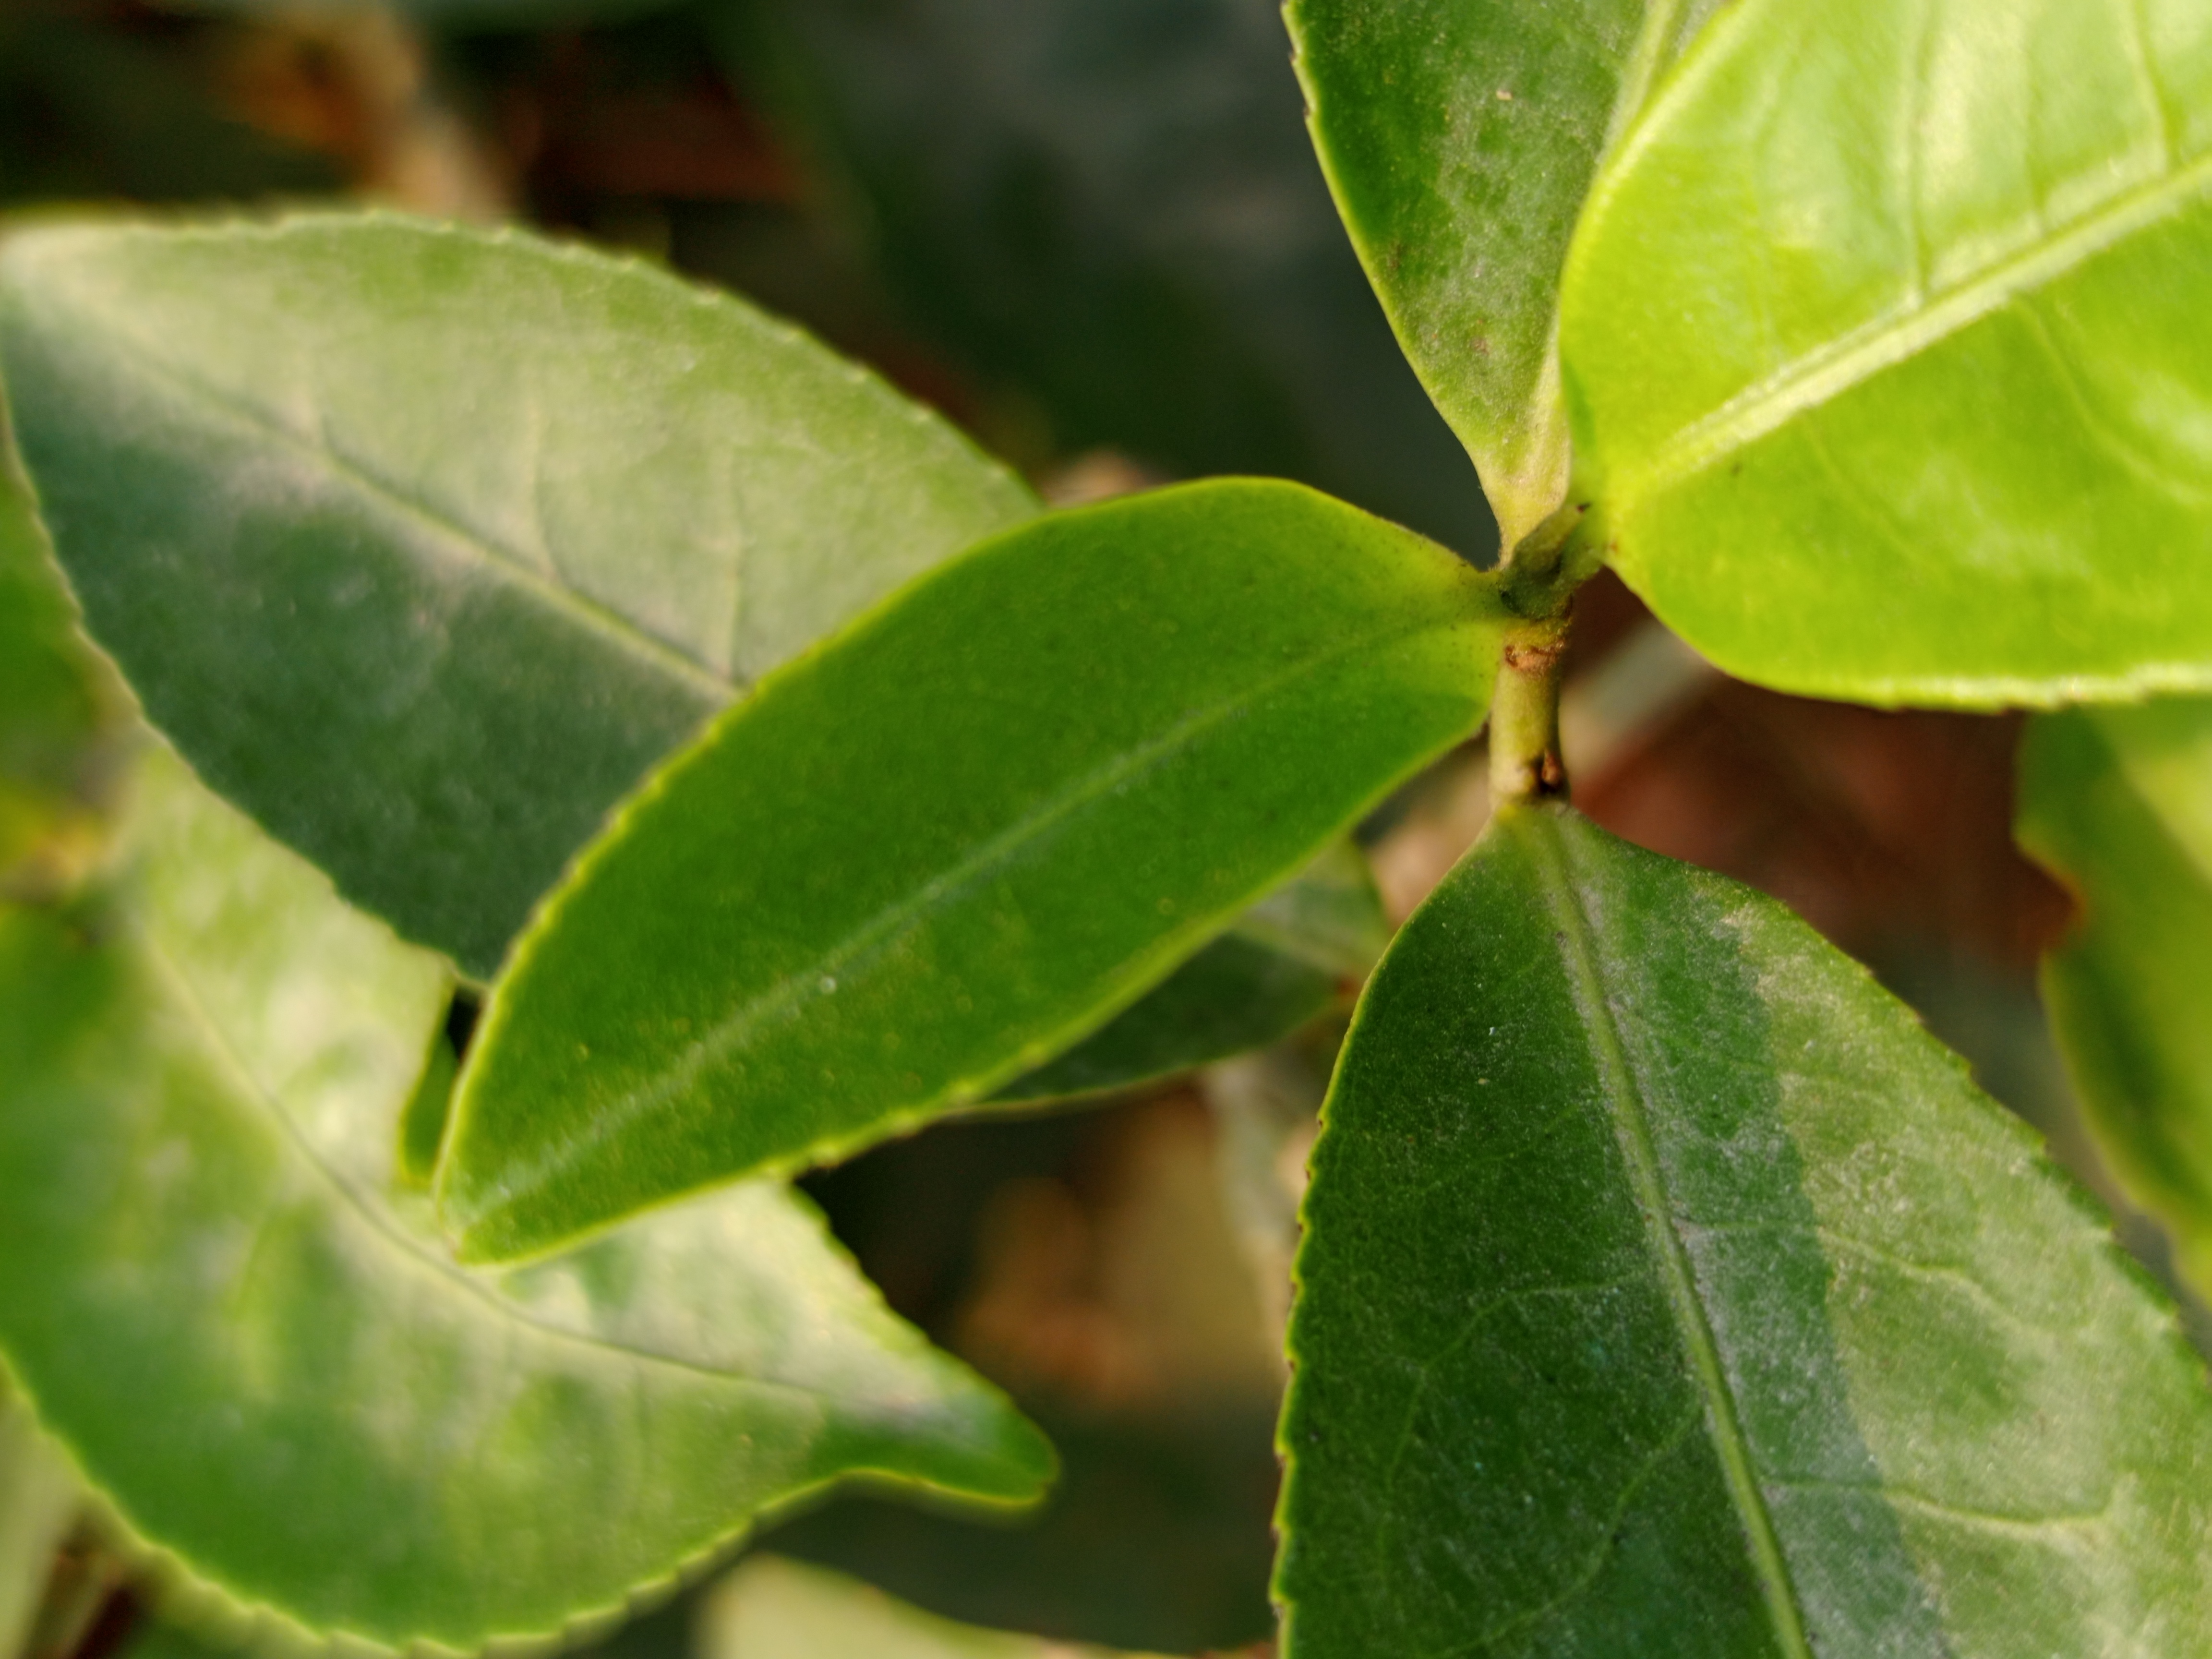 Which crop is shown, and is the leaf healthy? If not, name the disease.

tea, healthy leaf
